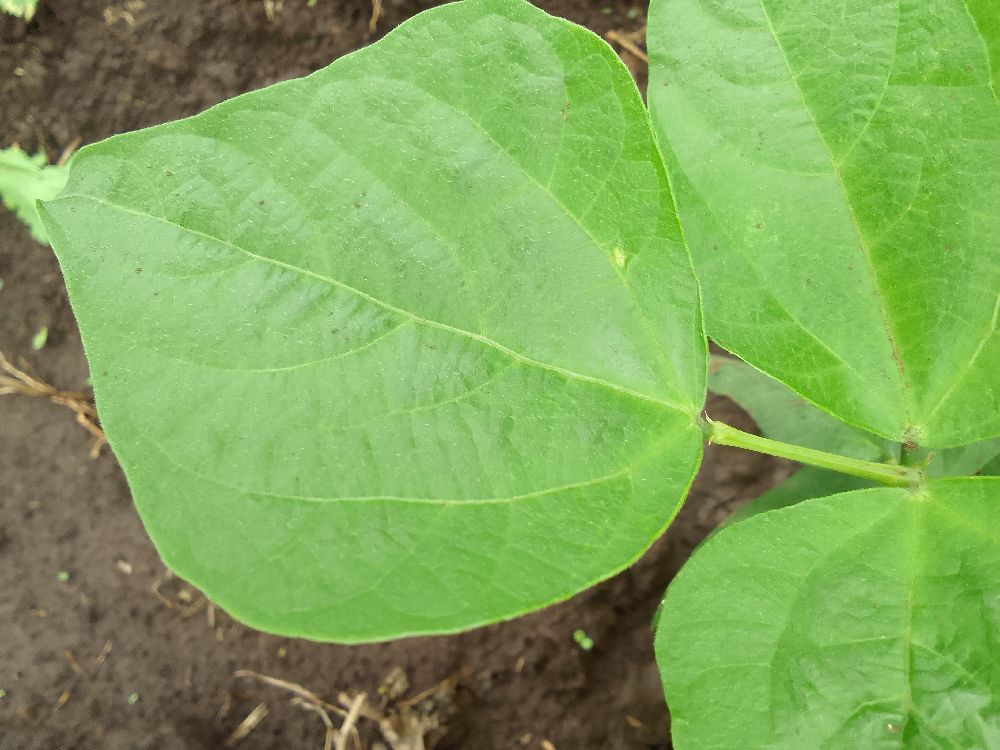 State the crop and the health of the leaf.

common bean, healthy
